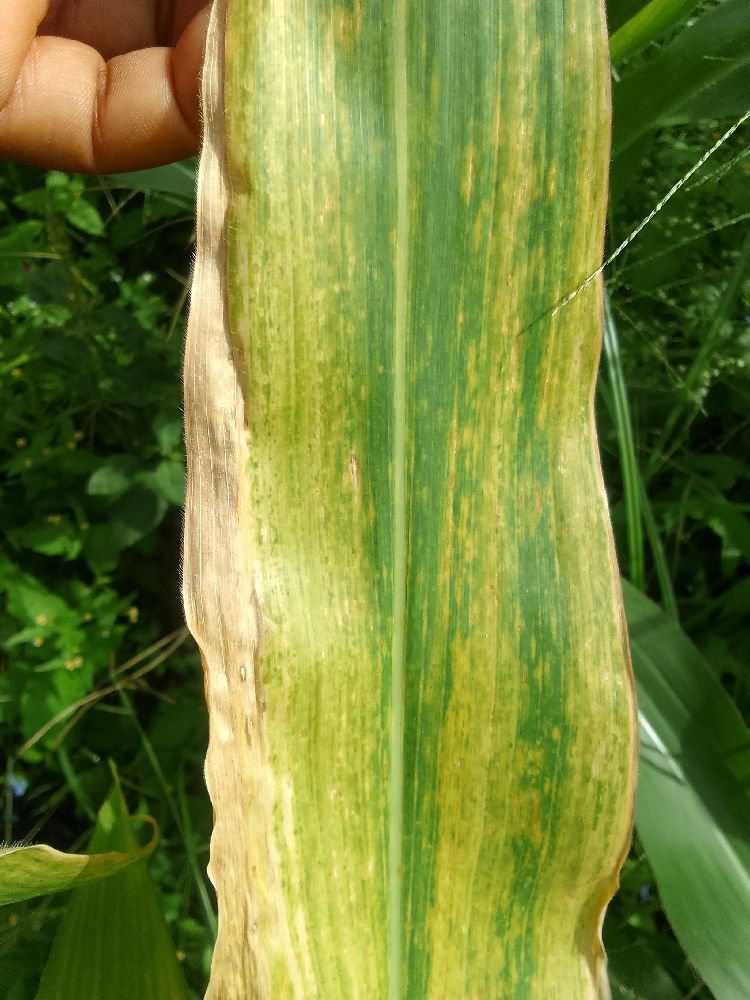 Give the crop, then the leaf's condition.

maize, maize lethal necrosis
